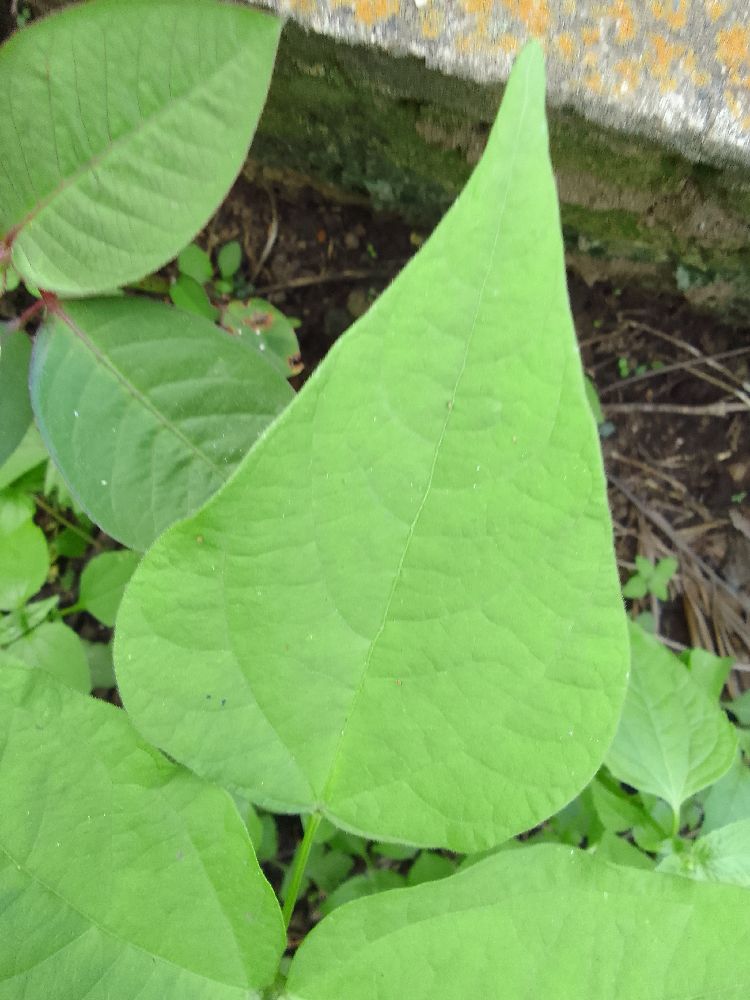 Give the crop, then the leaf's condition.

common bean, healthy
